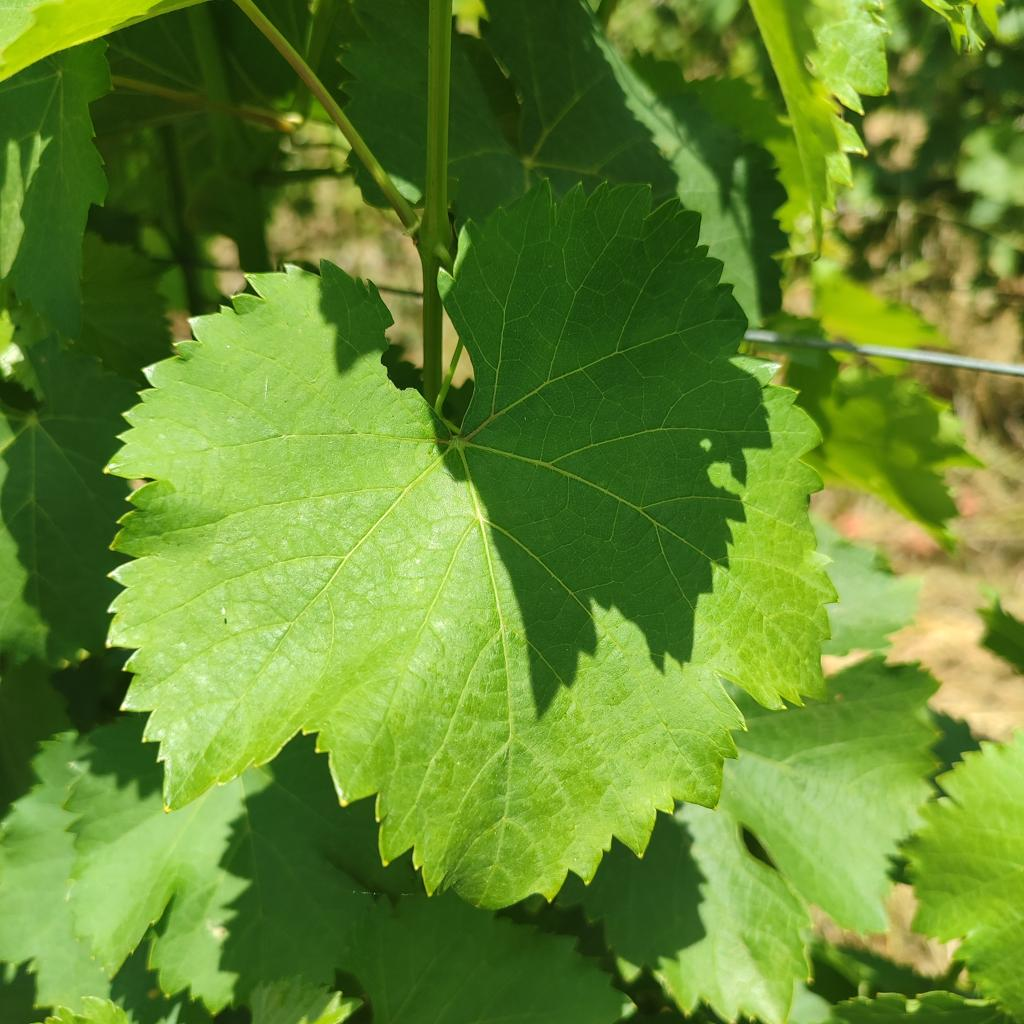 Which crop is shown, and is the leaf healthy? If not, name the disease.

grapevine, healthy
